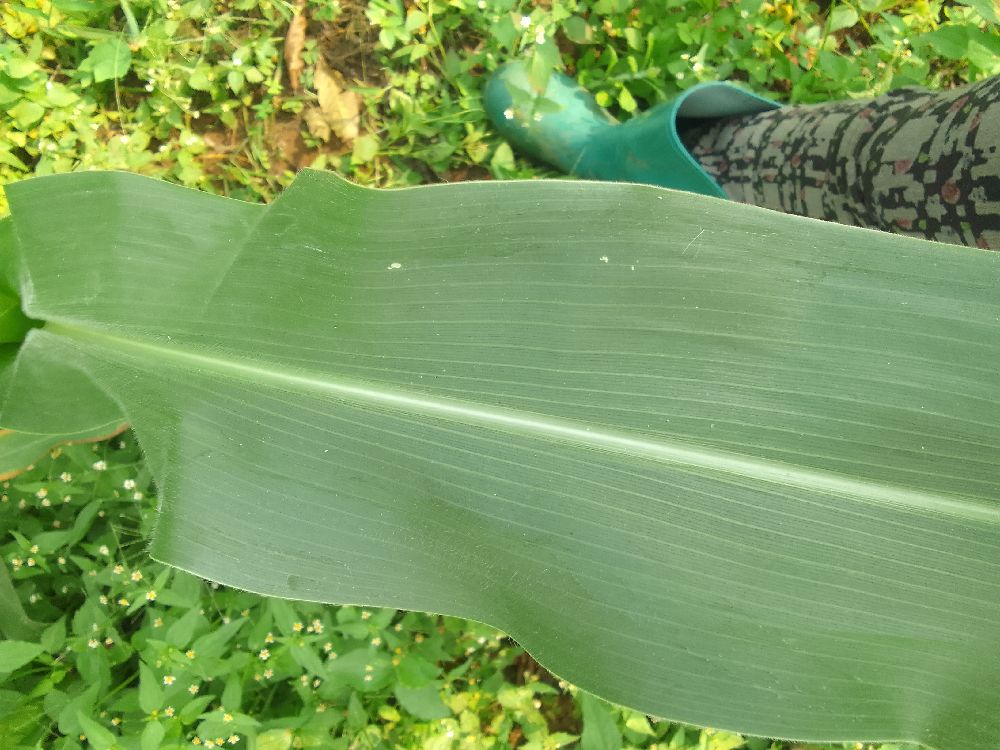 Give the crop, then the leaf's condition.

maize, healthy
